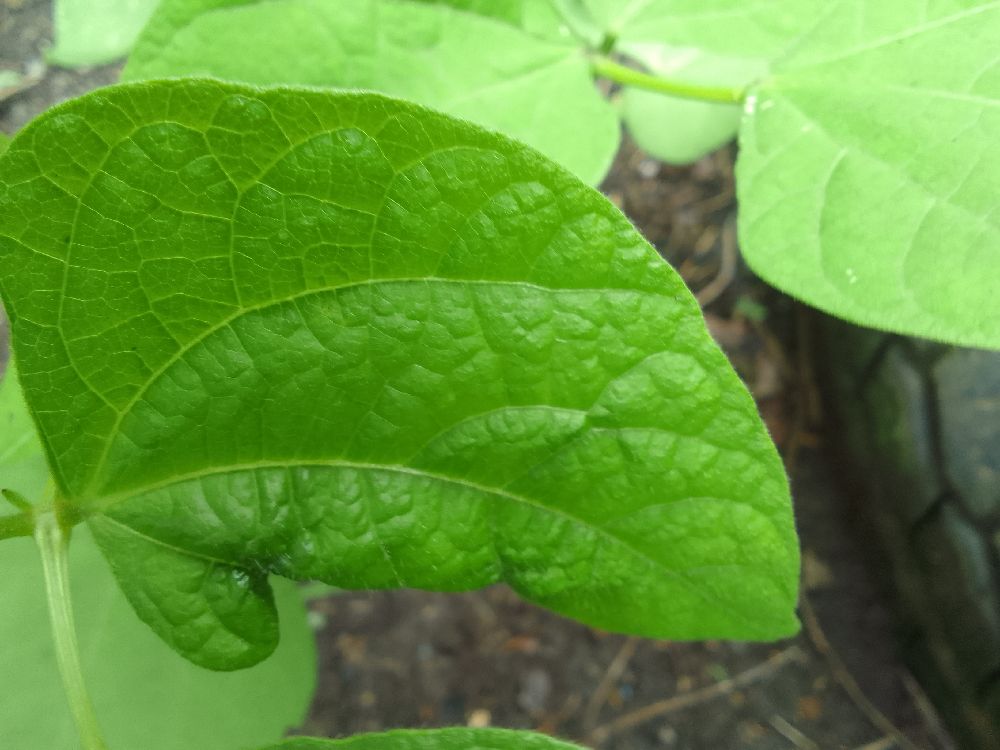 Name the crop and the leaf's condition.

common bean, healthy
